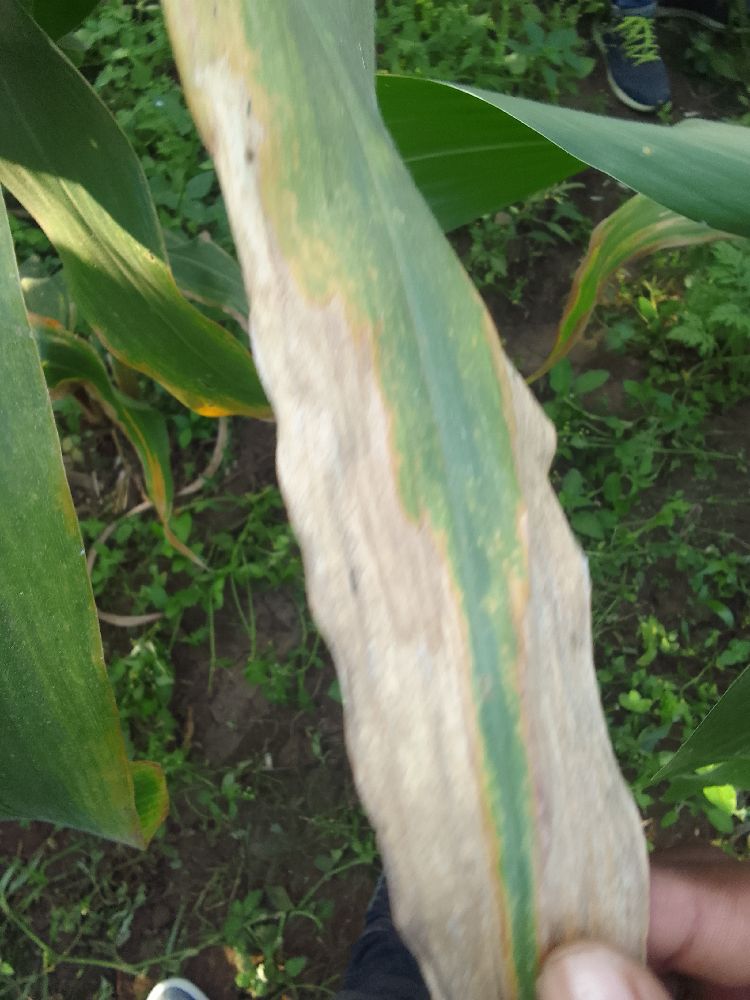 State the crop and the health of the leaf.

maize, maize lethal necrosis
